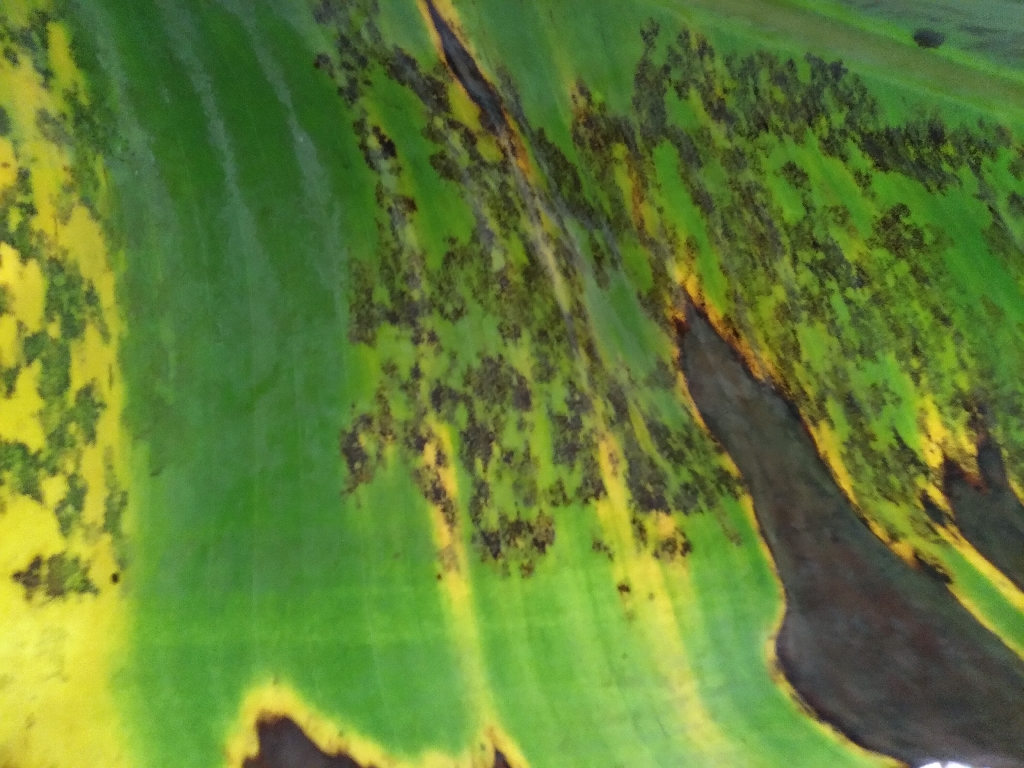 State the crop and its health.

banana, black sigatoka
